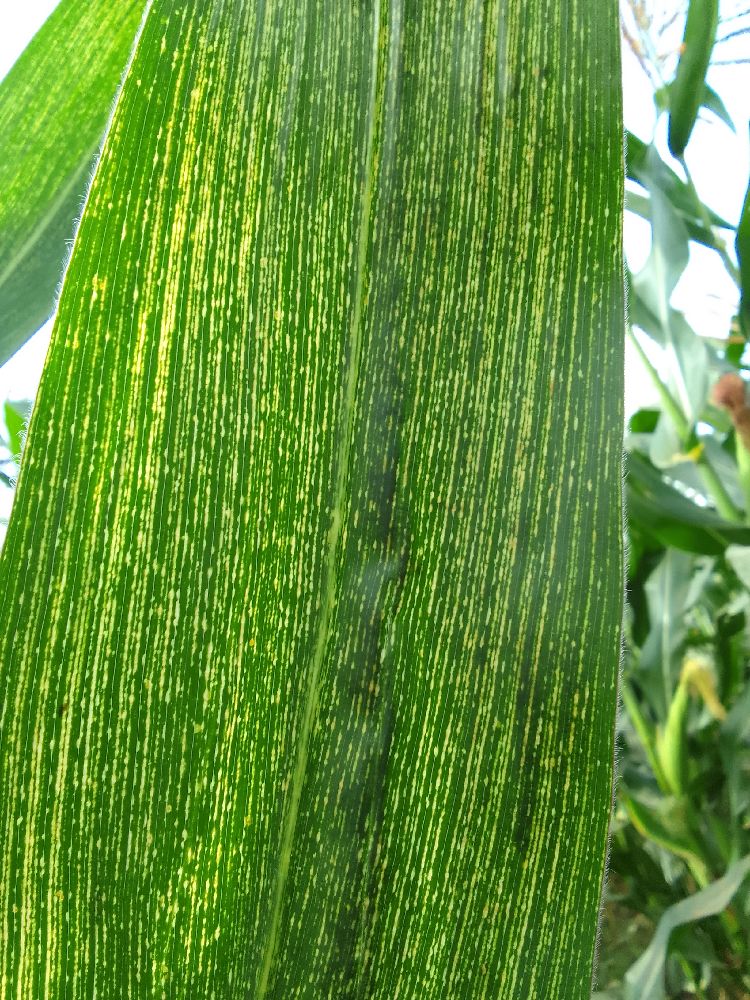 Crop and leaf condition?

maize, maize streak virus
